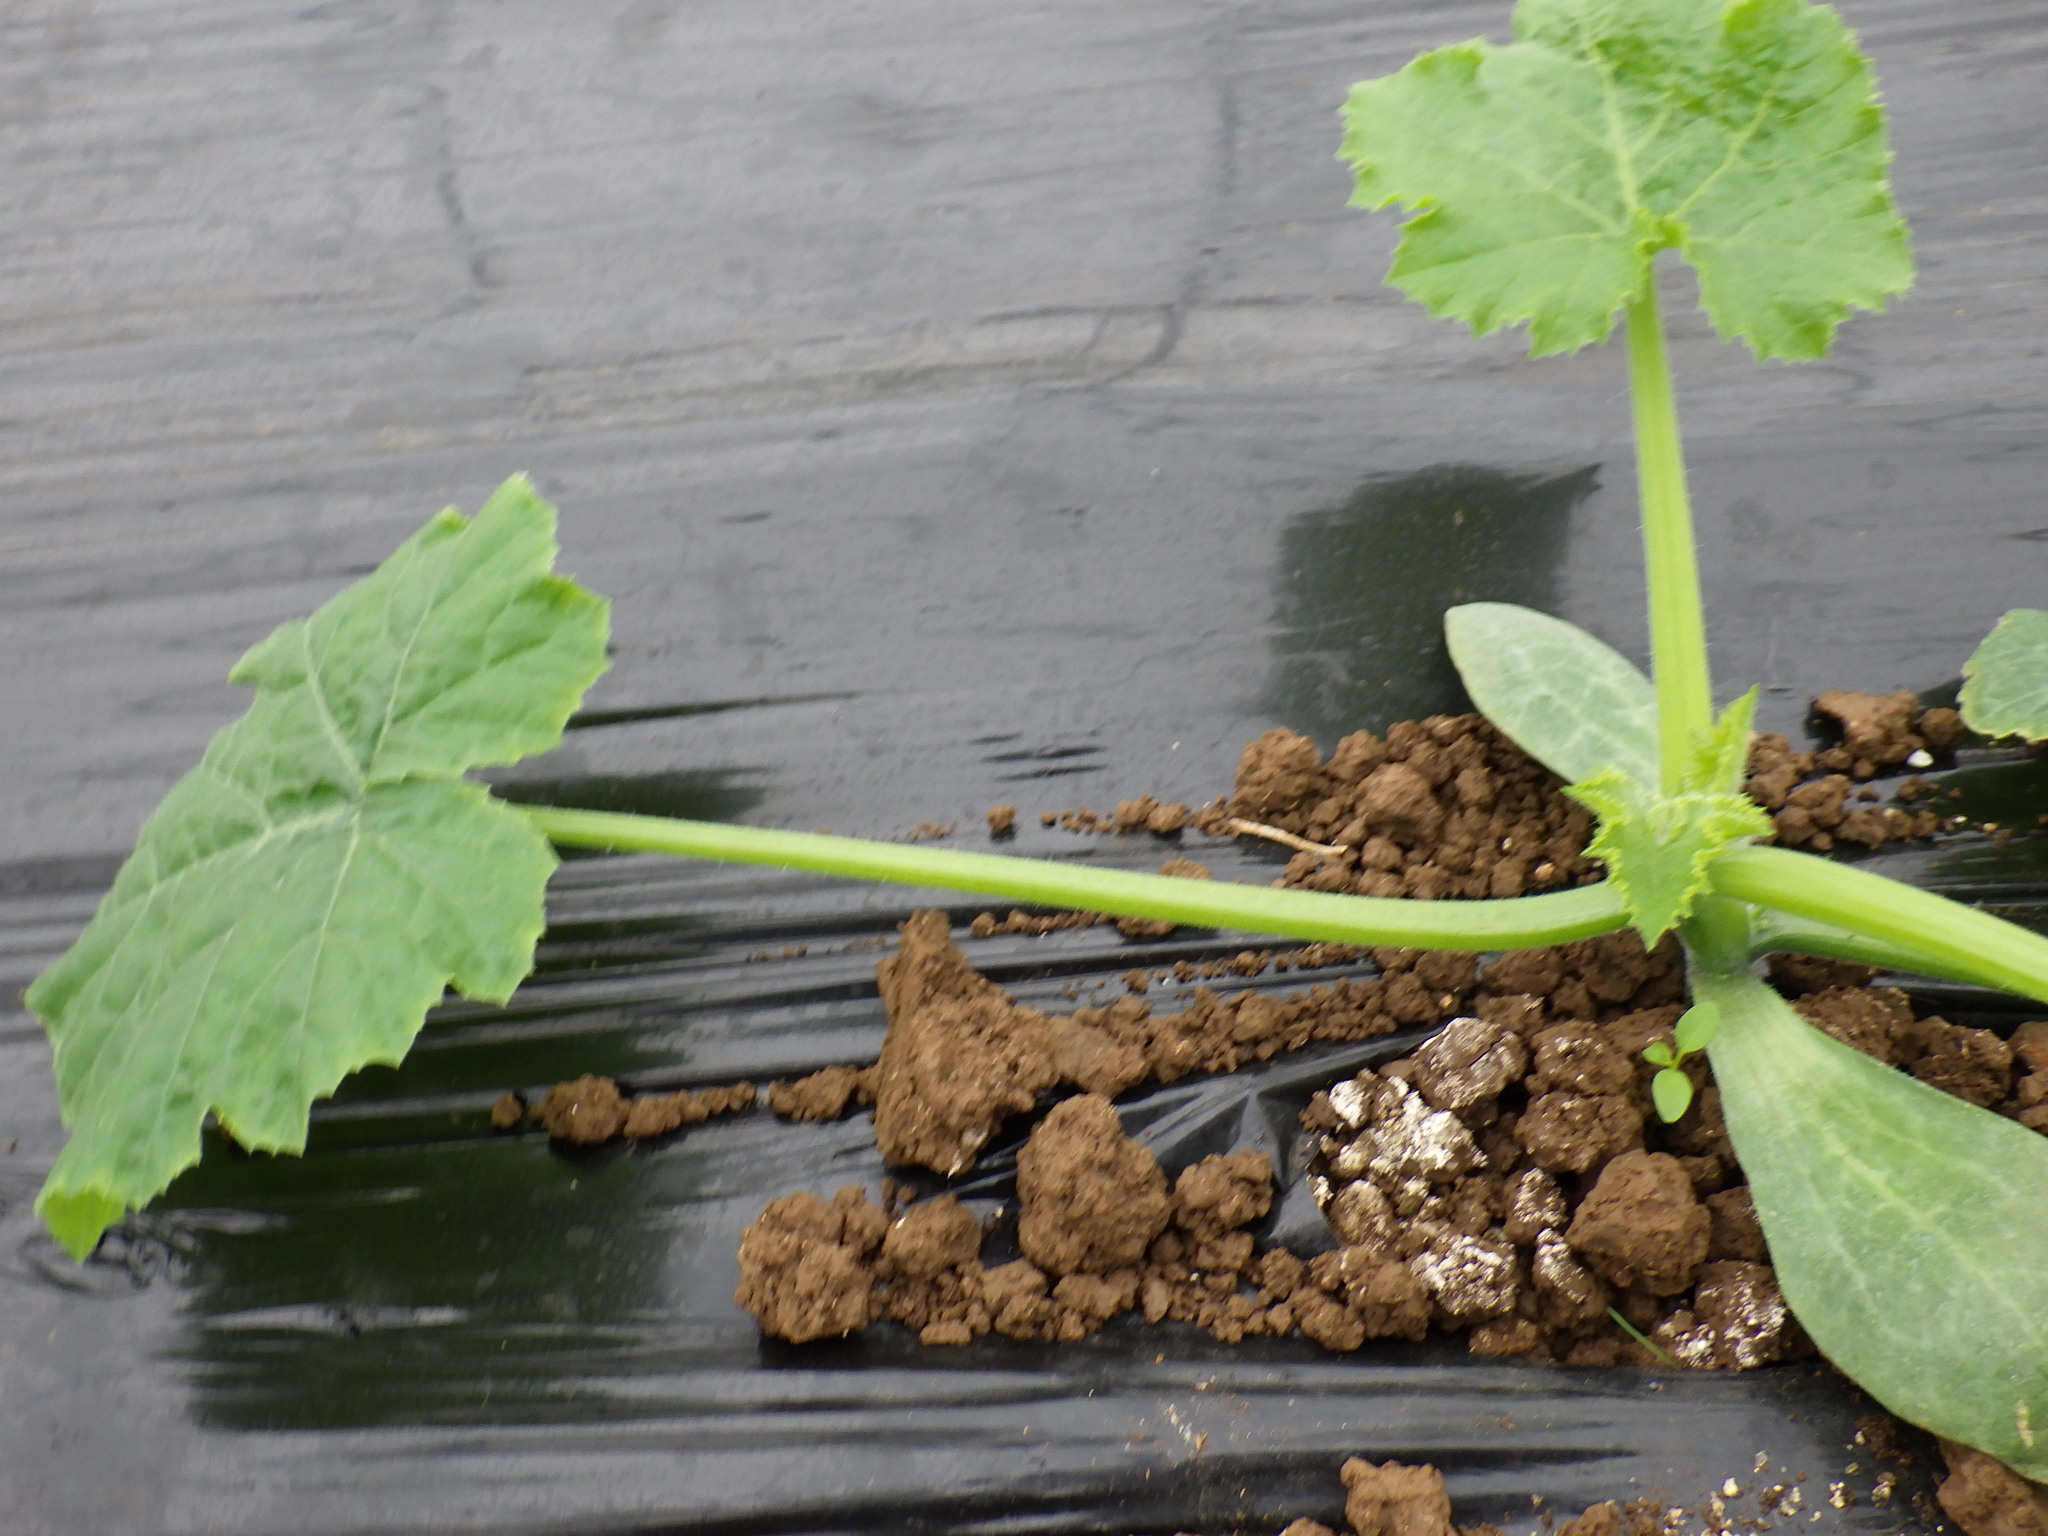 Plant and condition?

zucchini, healthy
